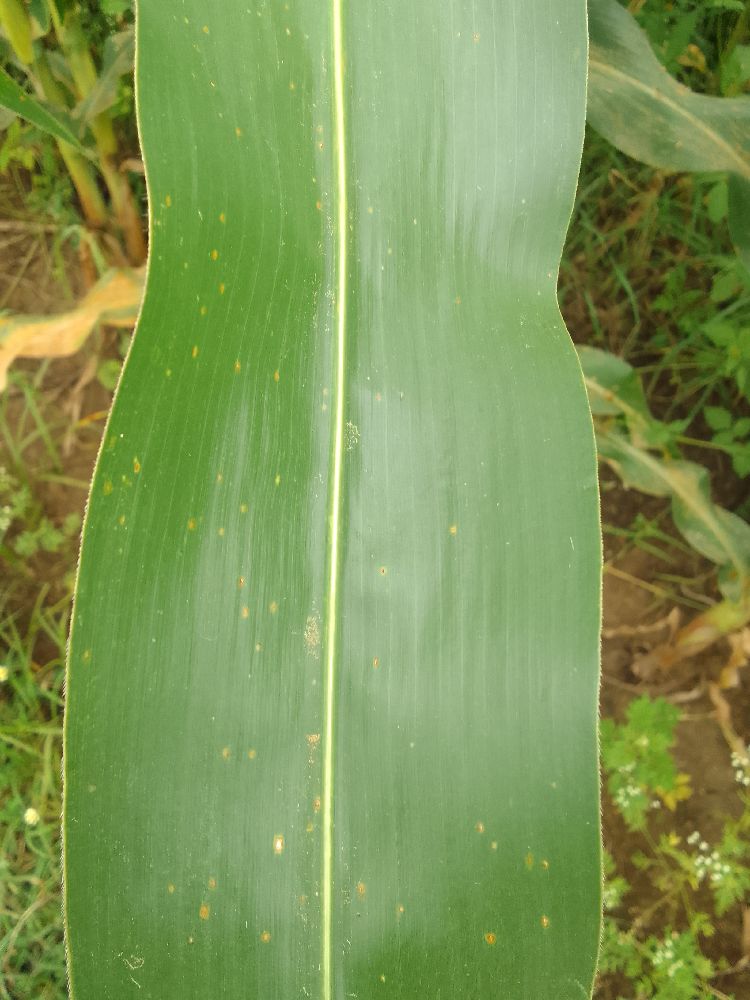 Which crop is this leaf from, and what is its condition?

maize, healthy
